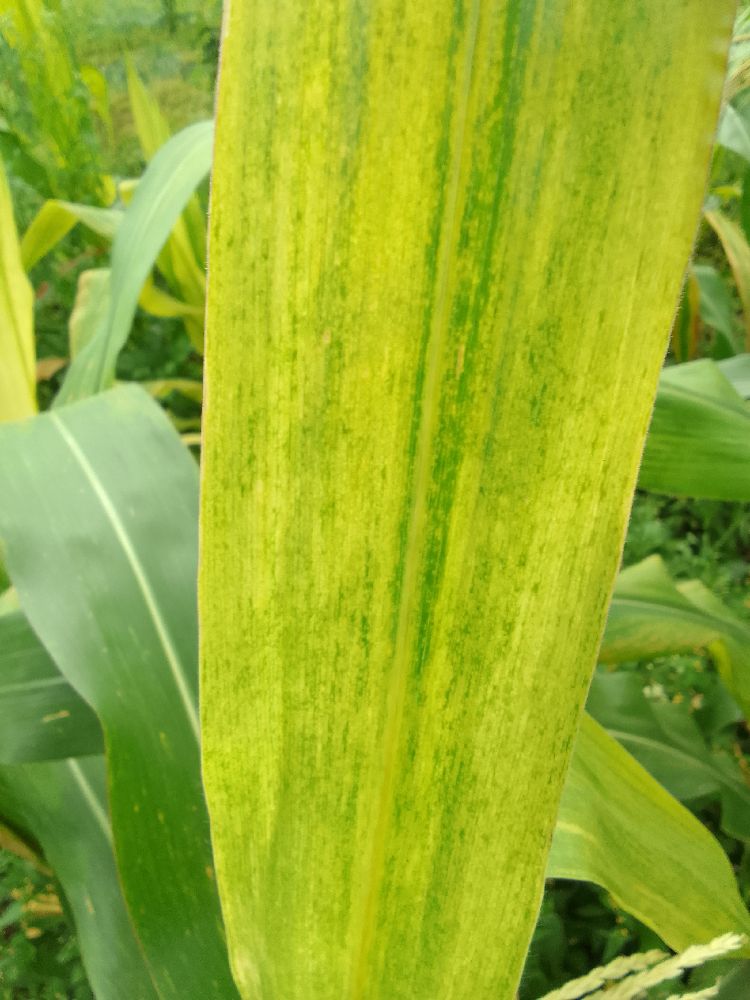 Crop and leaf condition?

maize, maize lethal necrosis
